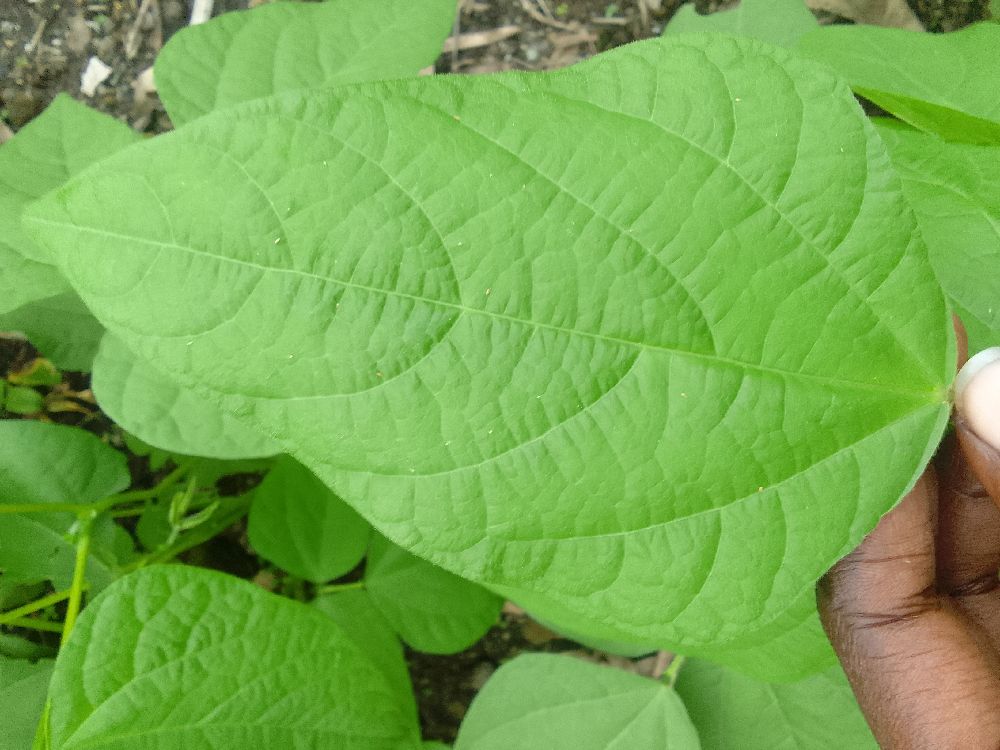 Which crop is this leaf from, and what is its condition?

common bean, healthy
